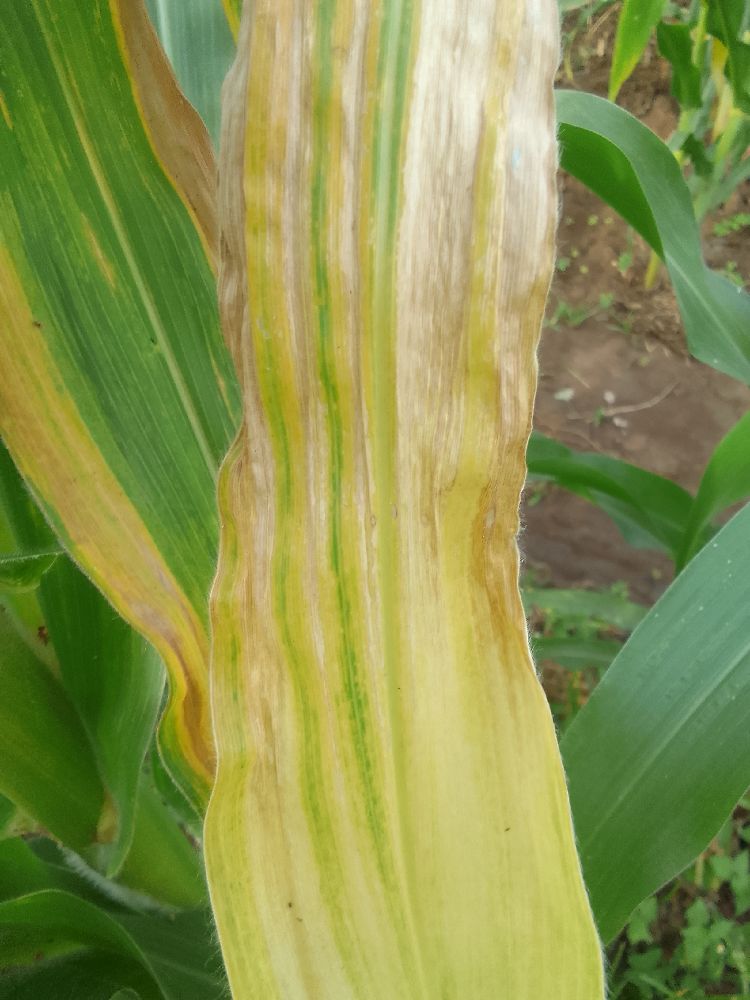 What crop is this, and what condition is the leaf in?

maize, maize lethal necrosis
